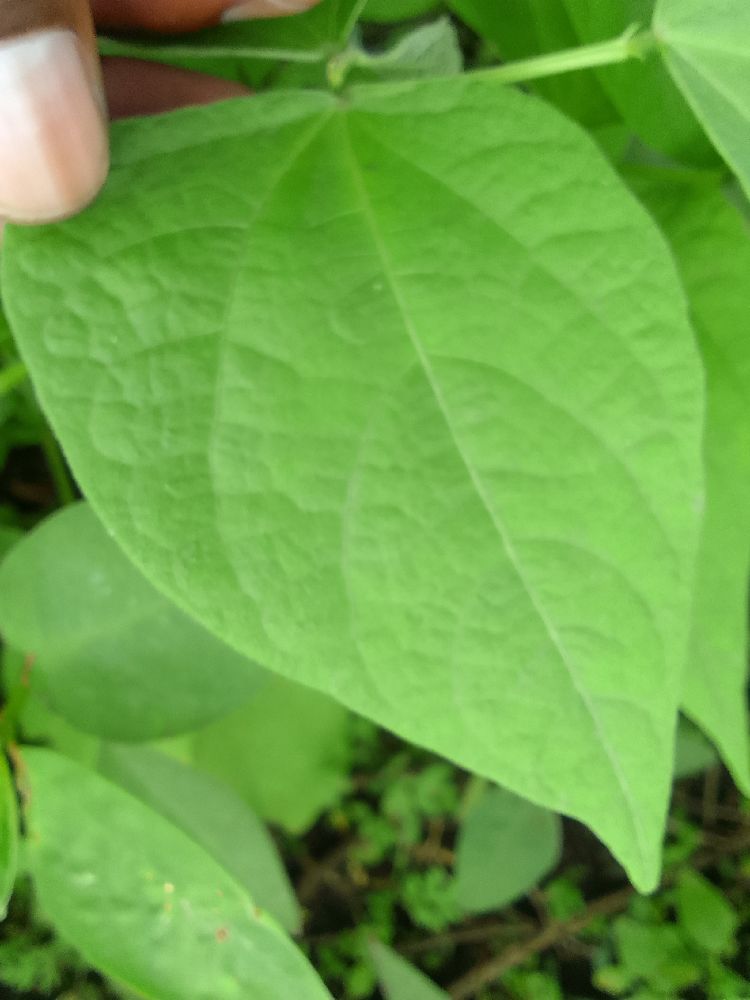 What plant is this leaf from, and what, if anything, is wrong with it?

common bean, healthy
